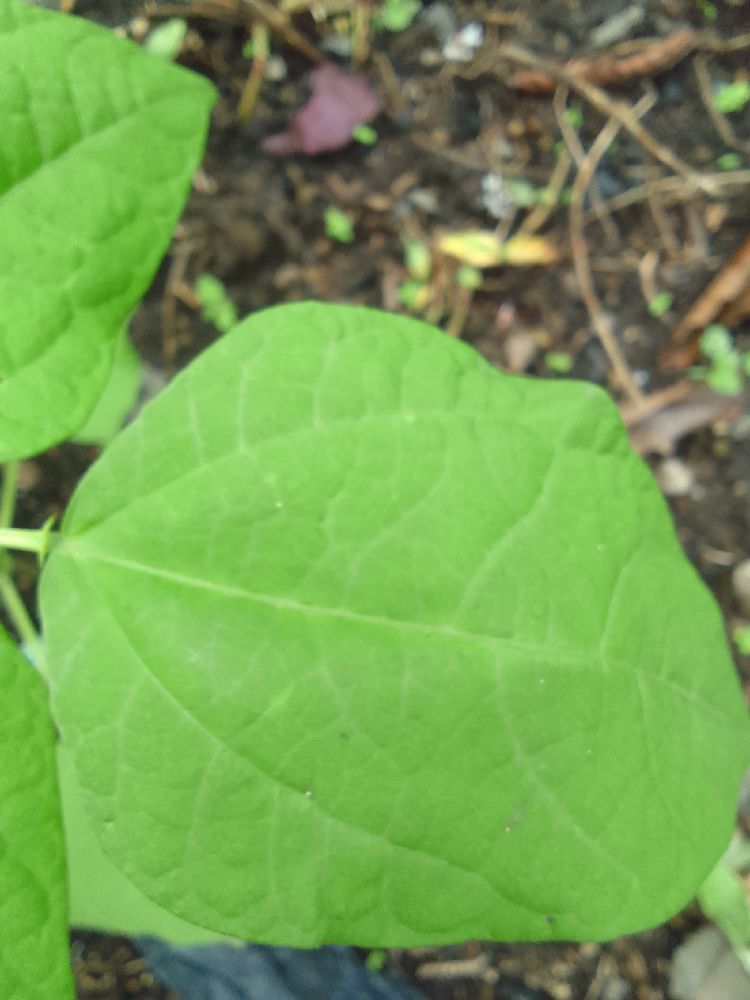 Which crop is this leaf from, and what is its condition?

common bean, healthy
